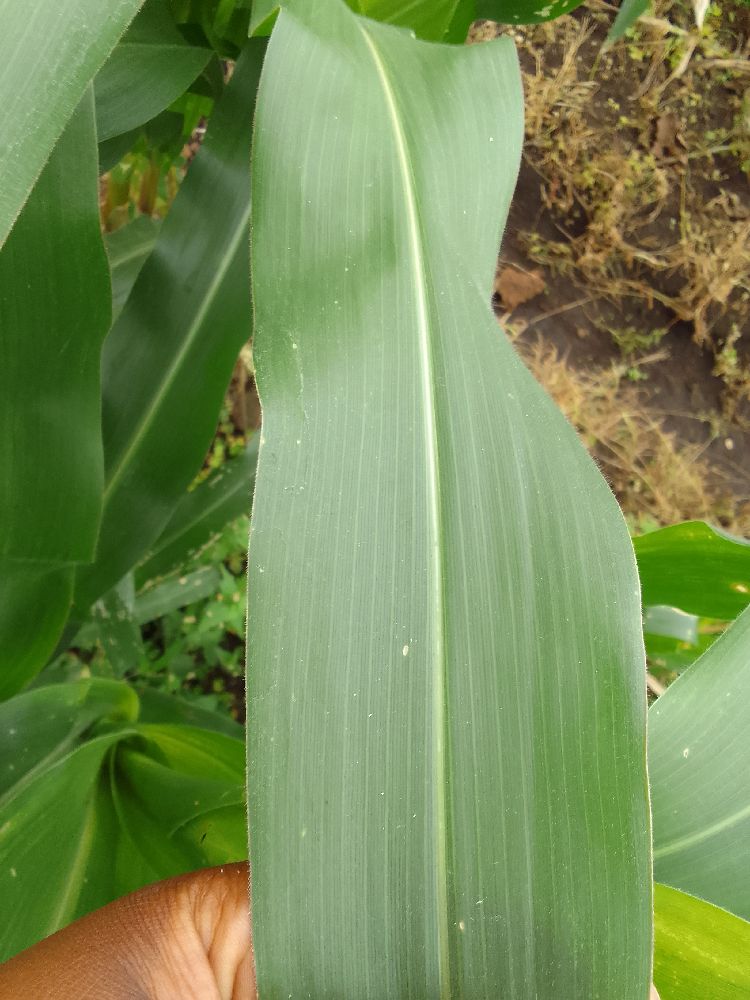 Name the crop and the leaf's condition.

maize, healthy
